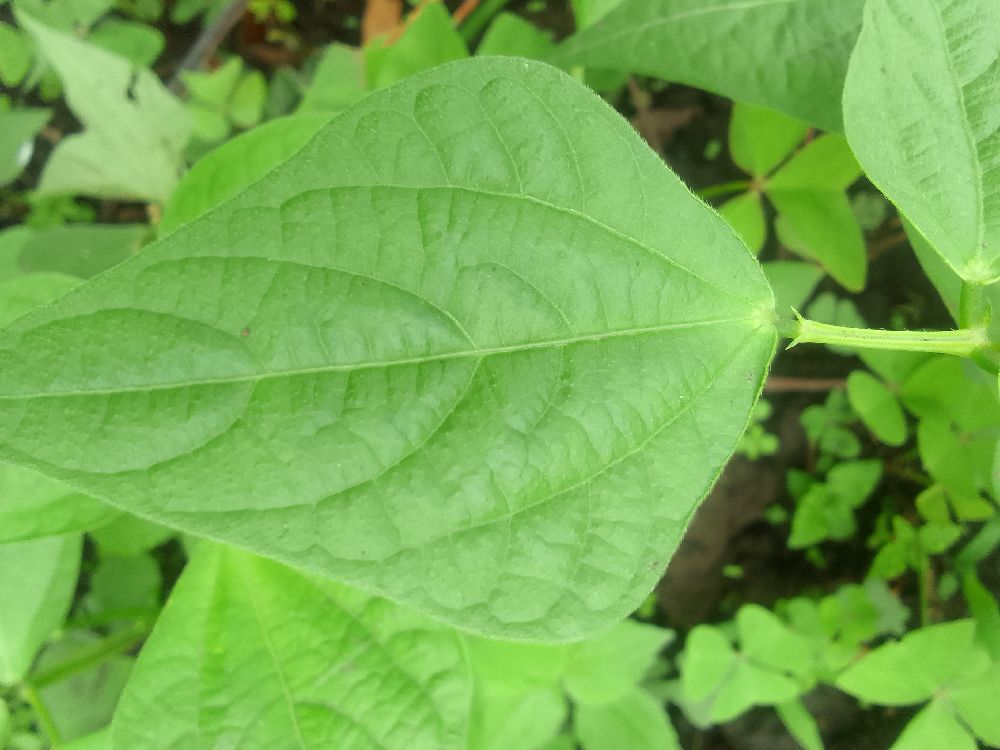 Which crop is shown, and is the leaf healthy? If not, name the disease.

common bean, healthy
